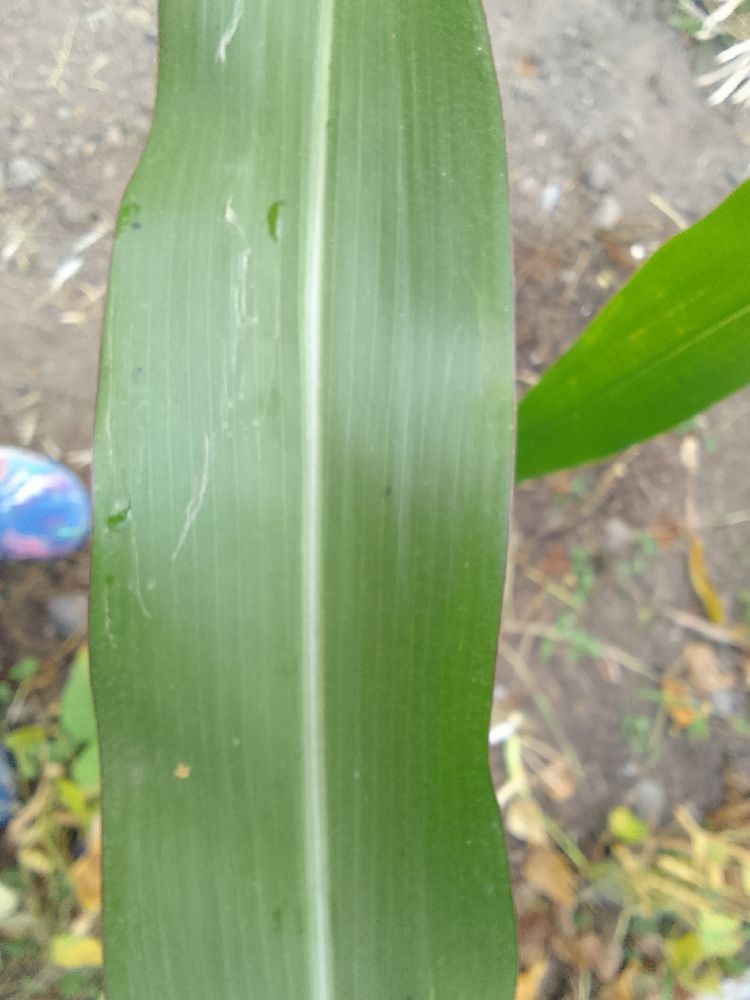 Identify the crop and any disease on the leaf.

maize, healthy
